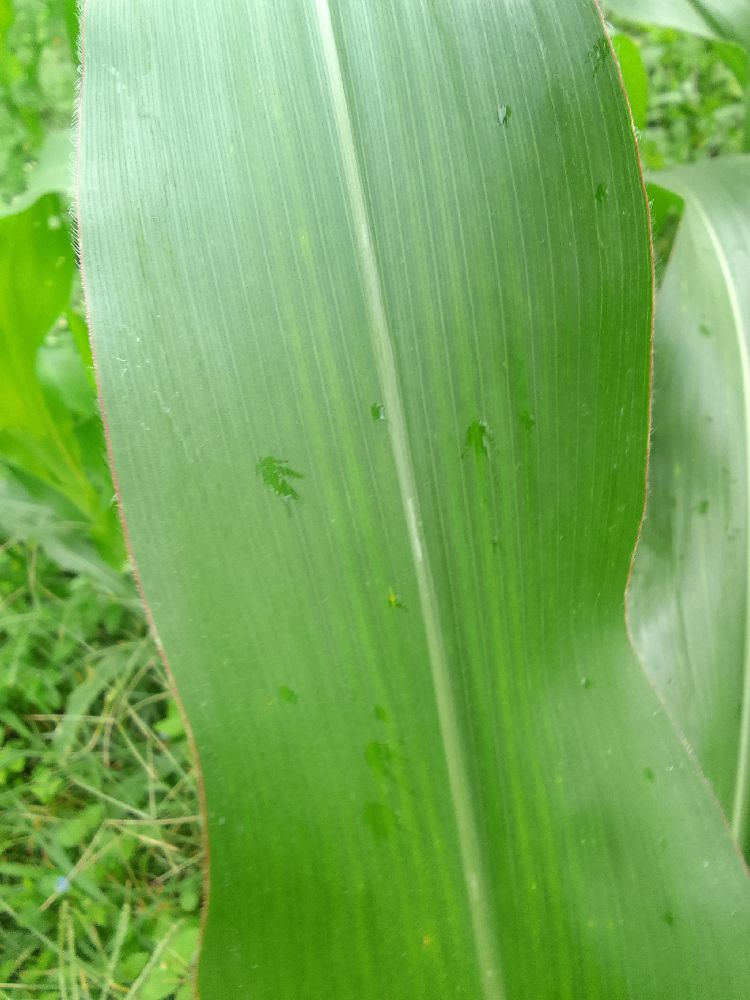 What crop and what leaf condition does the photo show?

maize, healthy
